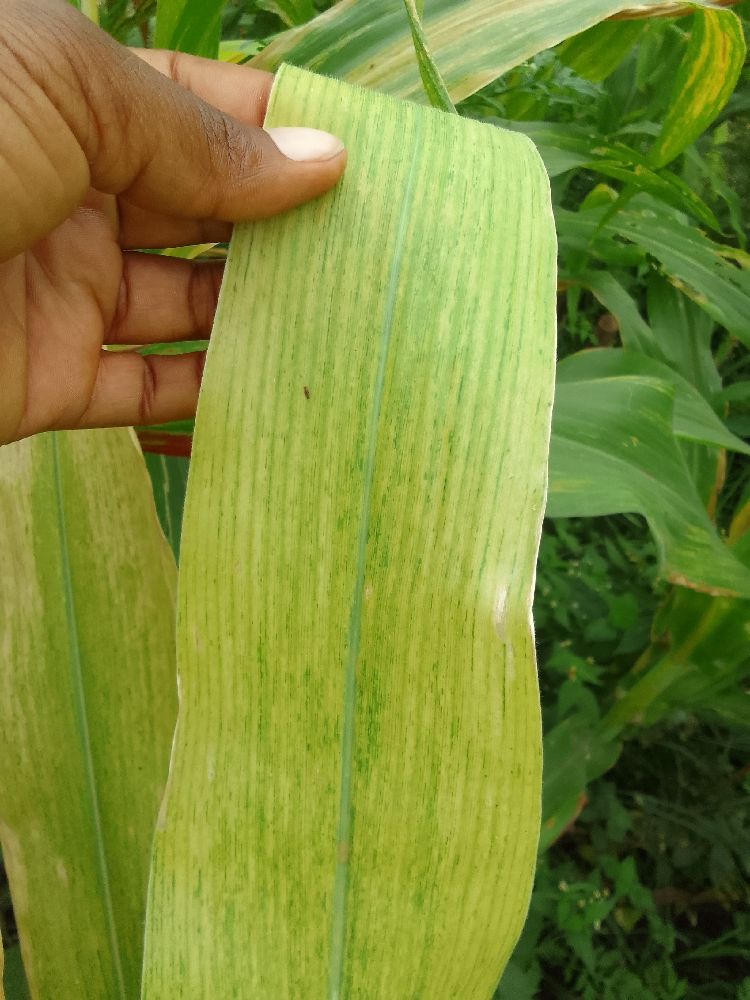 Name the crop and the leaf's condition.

maize, maize lethal necrosis
